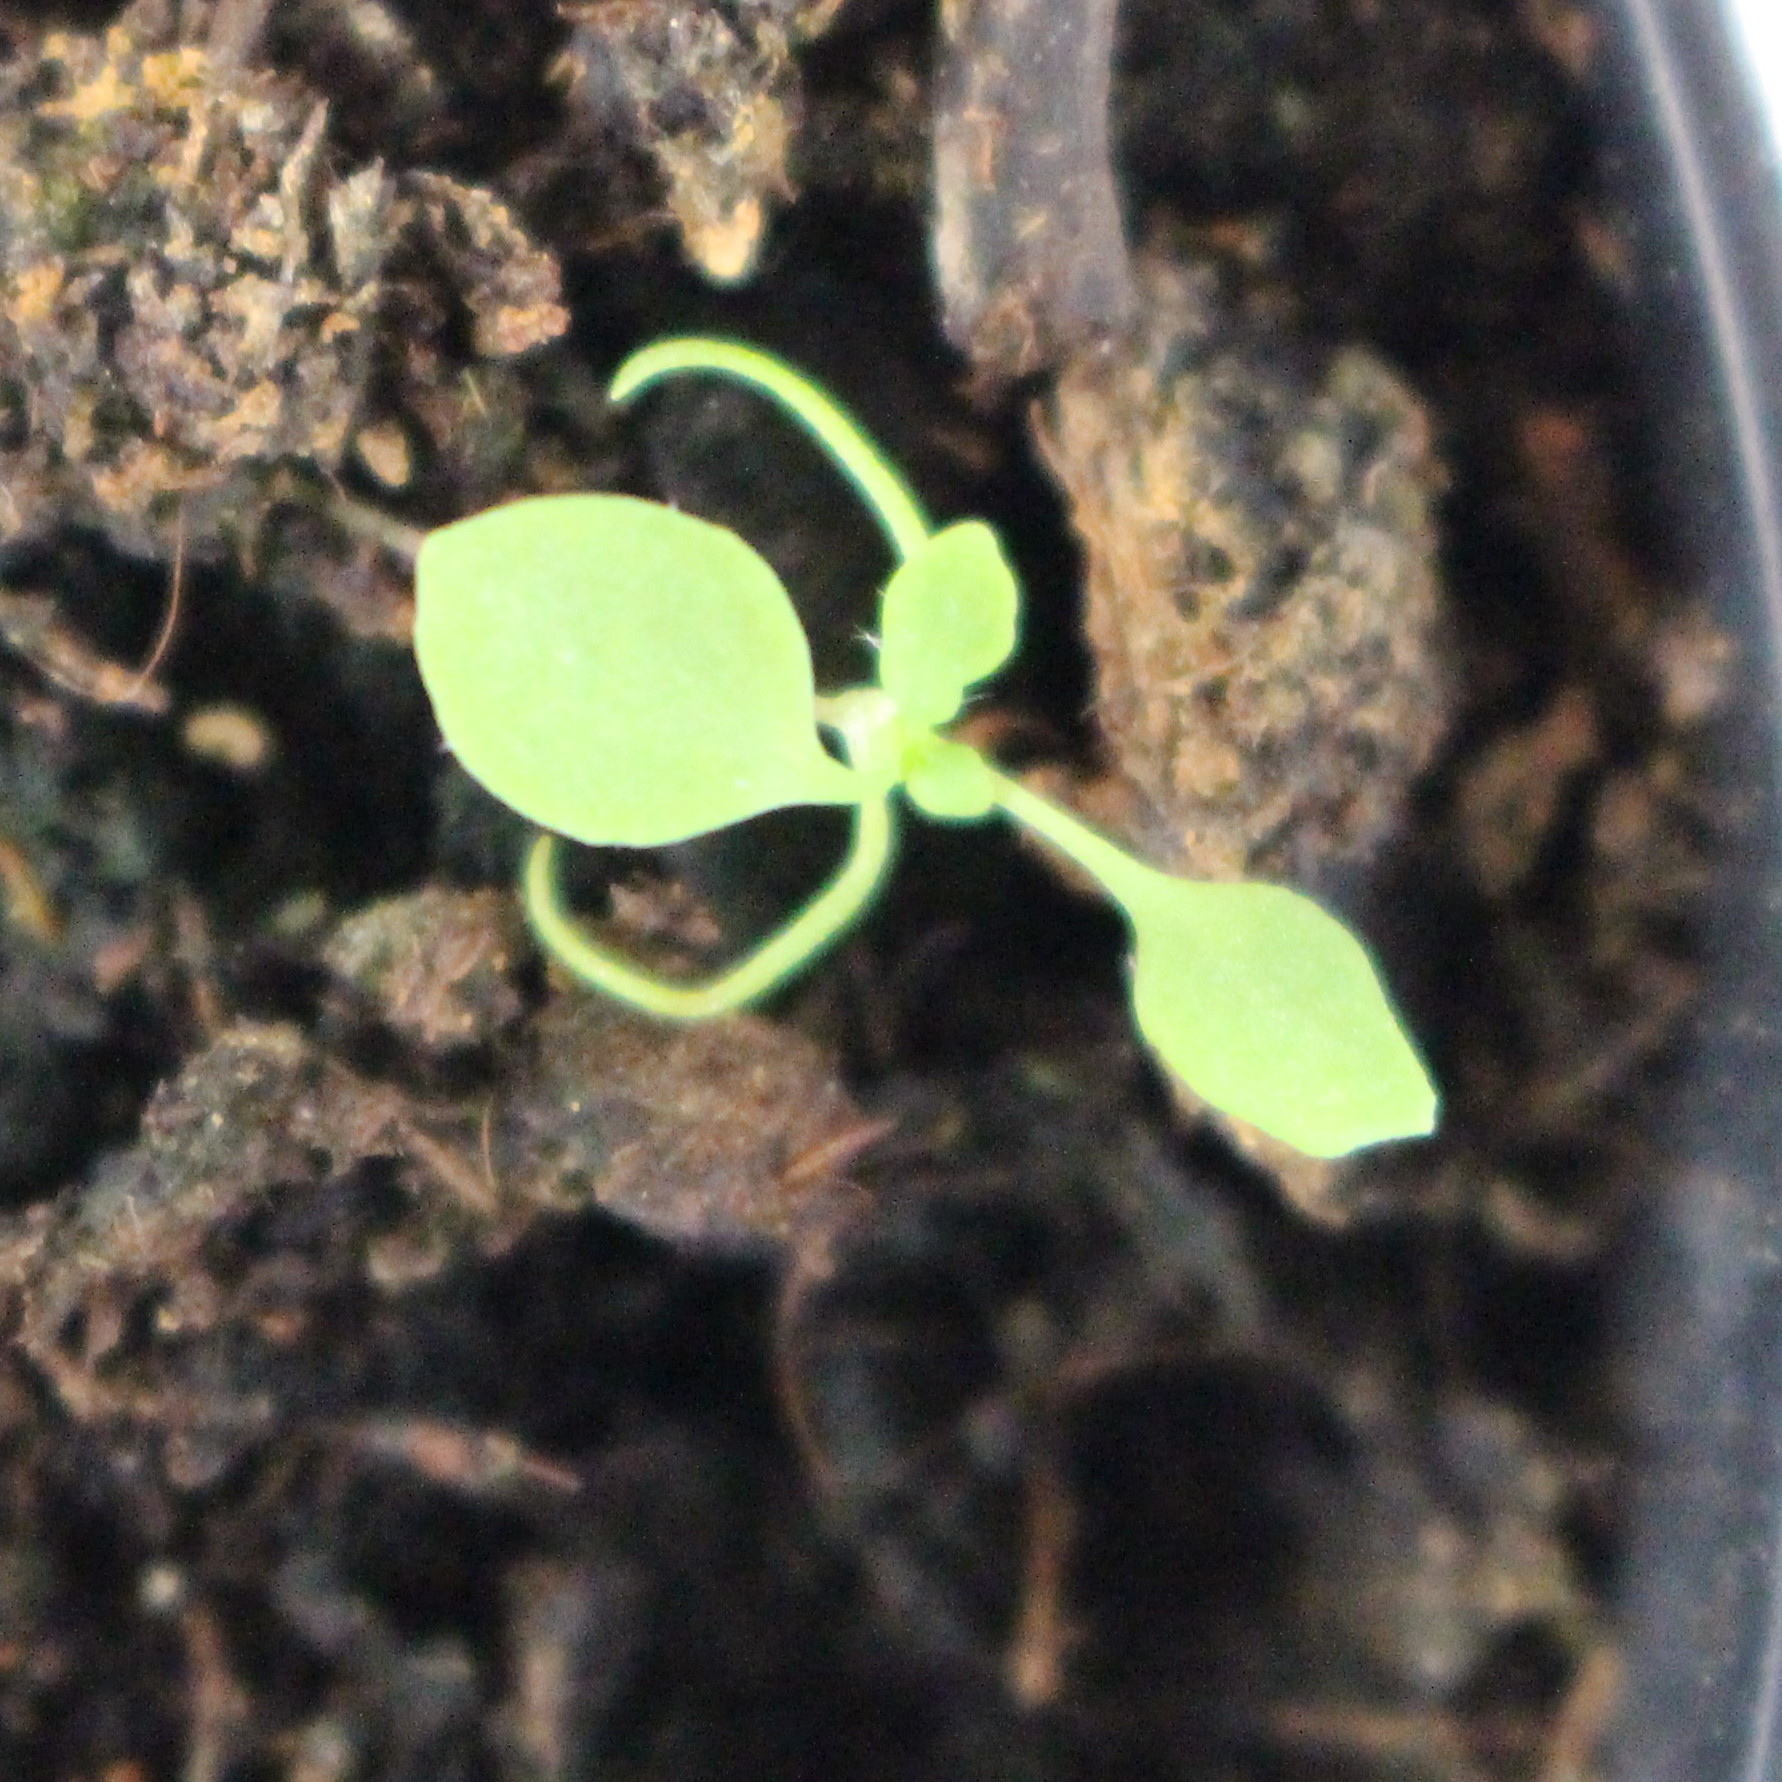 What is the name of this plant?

Papaver rhoeas
